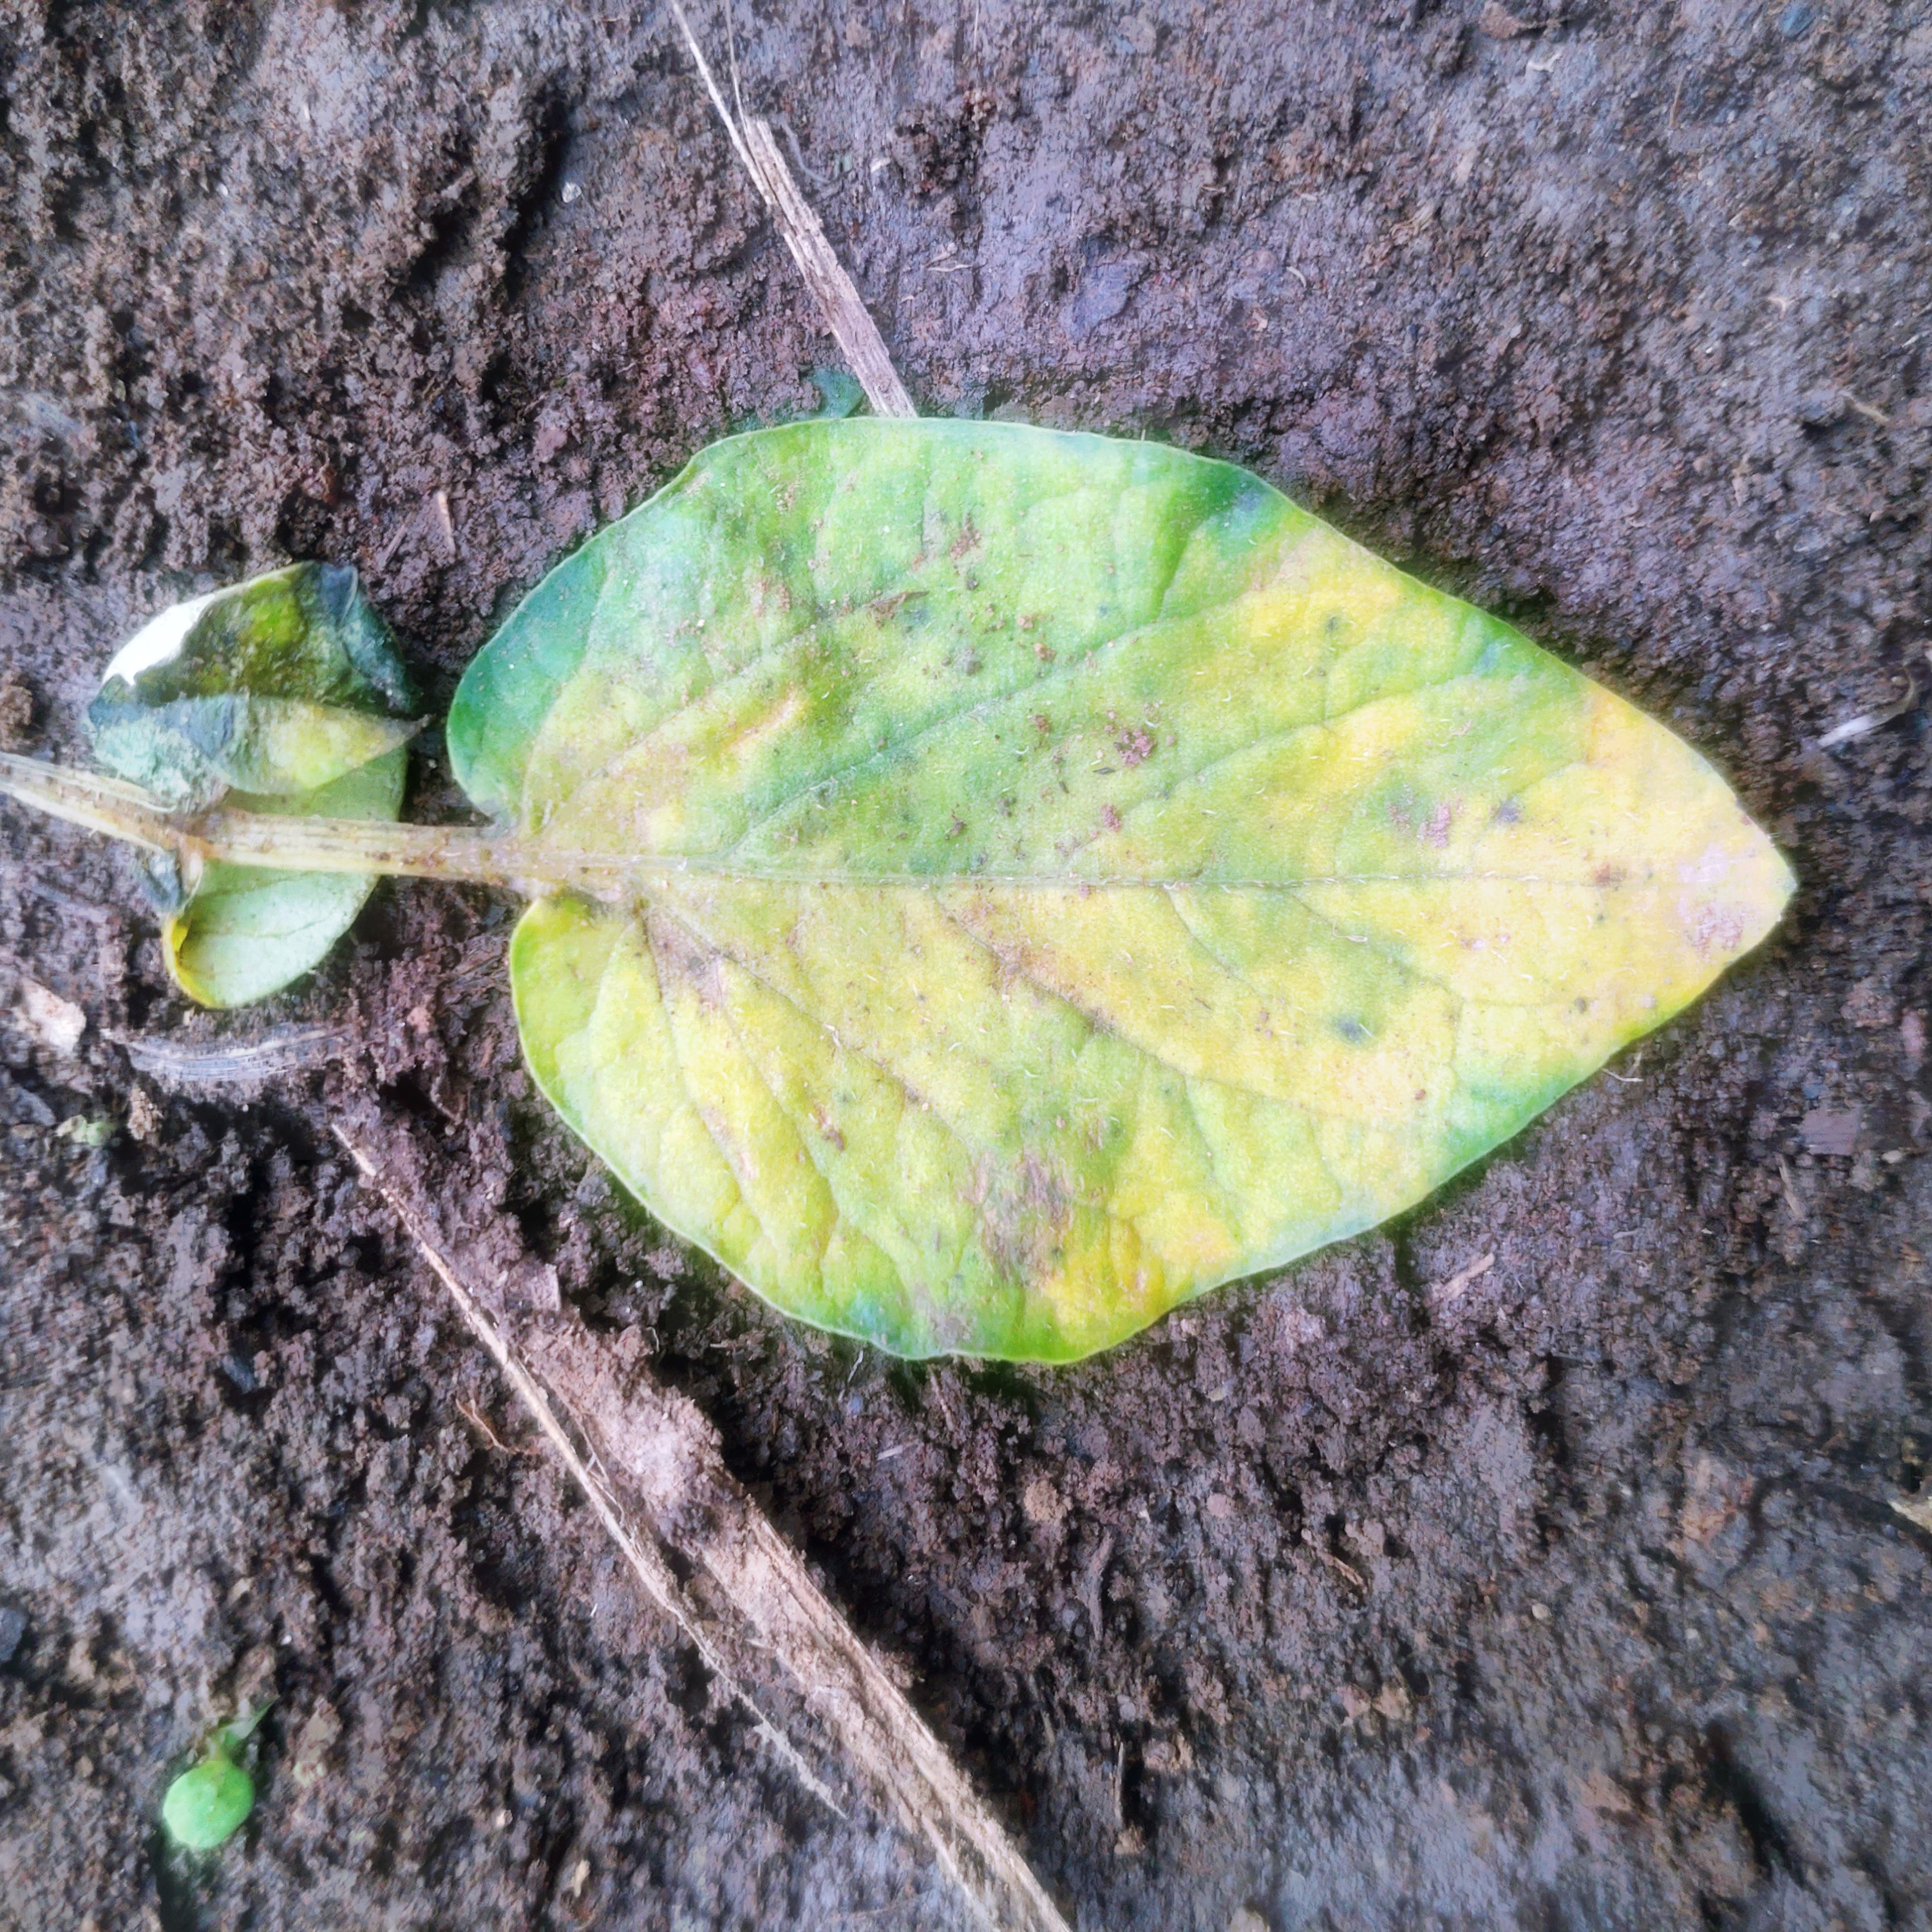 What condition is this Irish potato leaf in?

late blight
